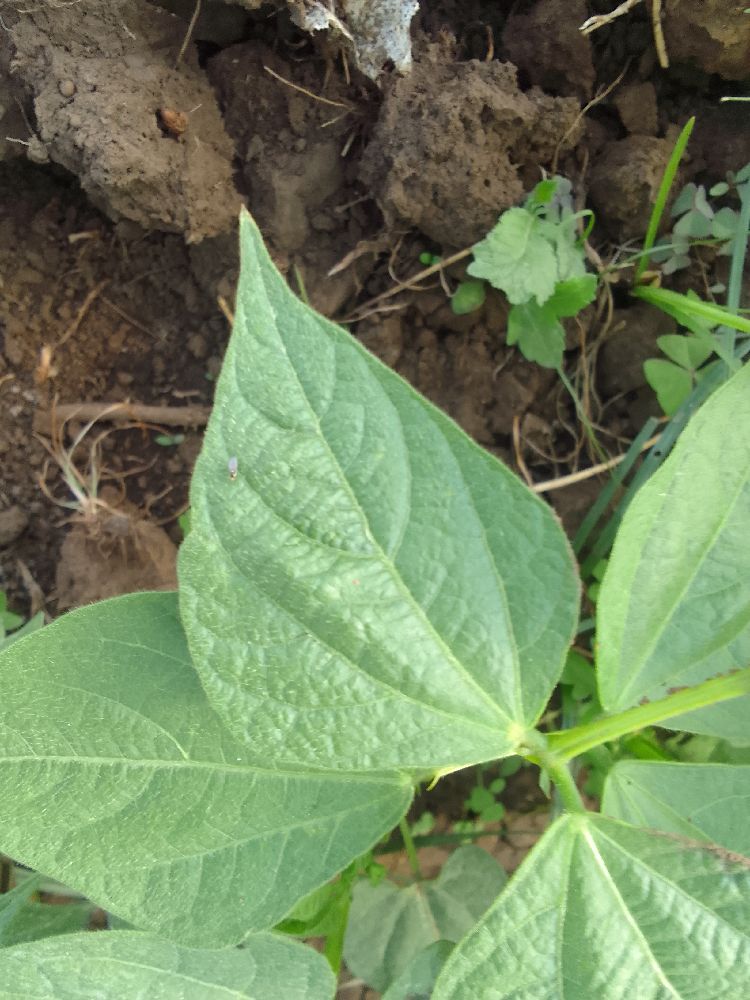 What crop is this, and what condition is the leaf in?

common bean, healthy
